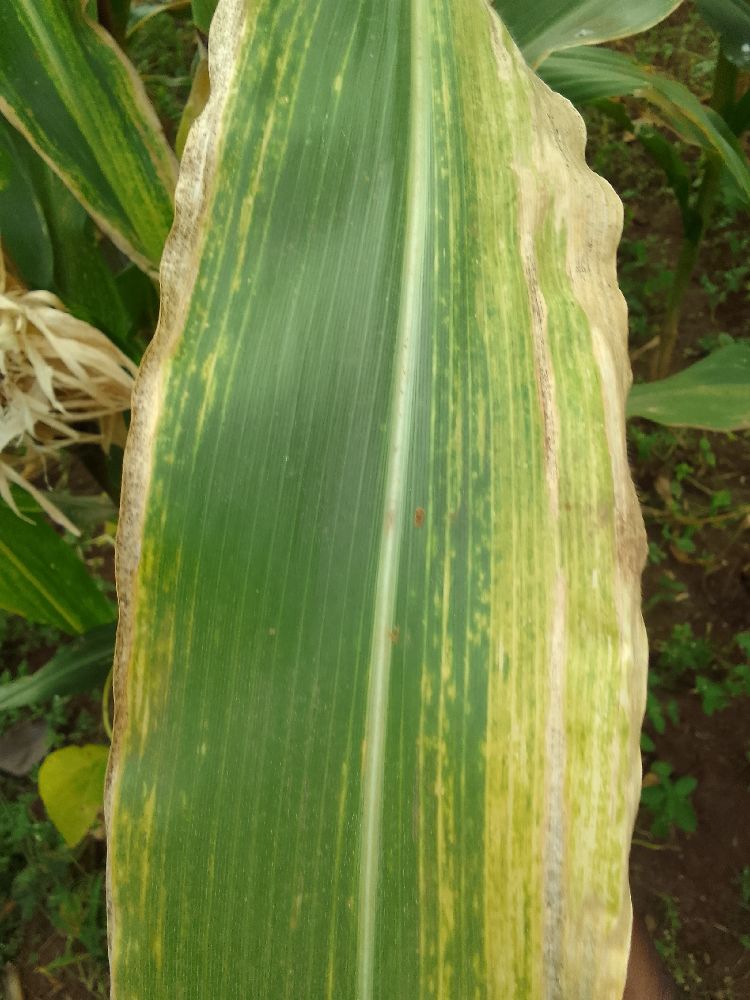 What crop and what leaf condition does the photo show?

maize, maize lethal necrosis
